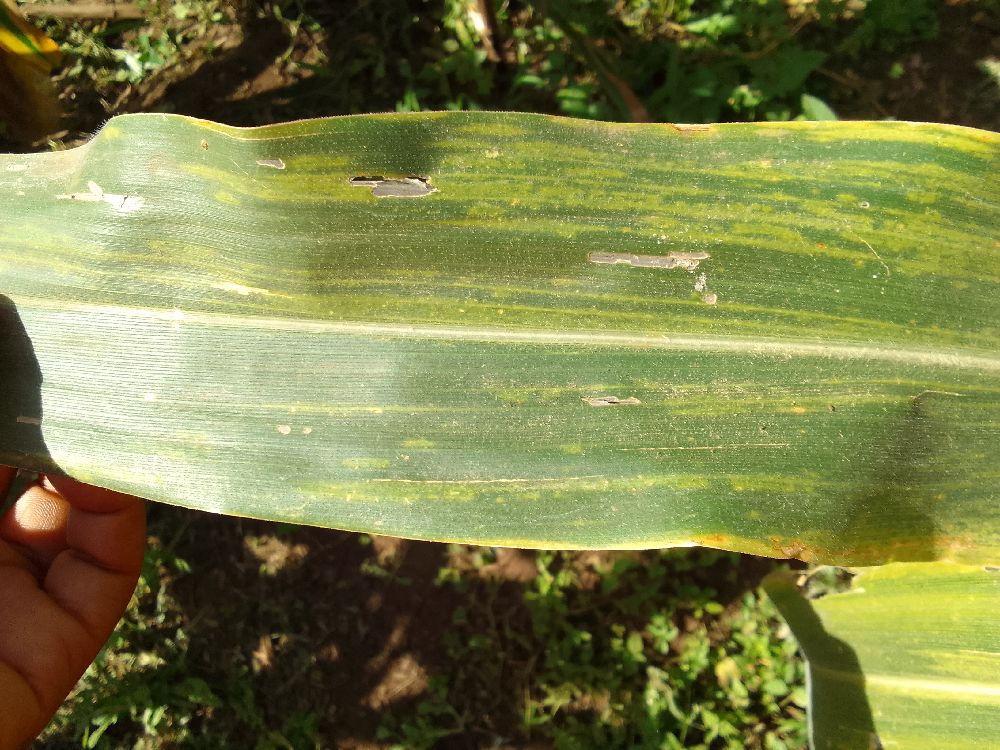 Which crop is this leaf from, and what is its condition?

maize, maize lethal necrosis
